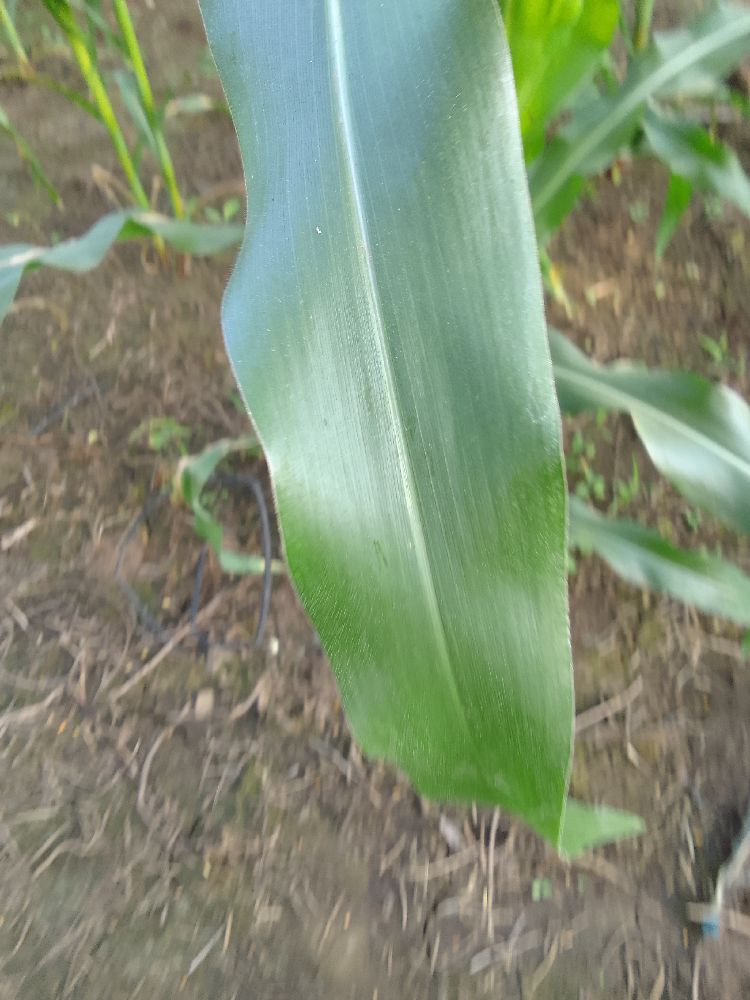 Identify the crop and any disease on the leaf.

maize, healthy
